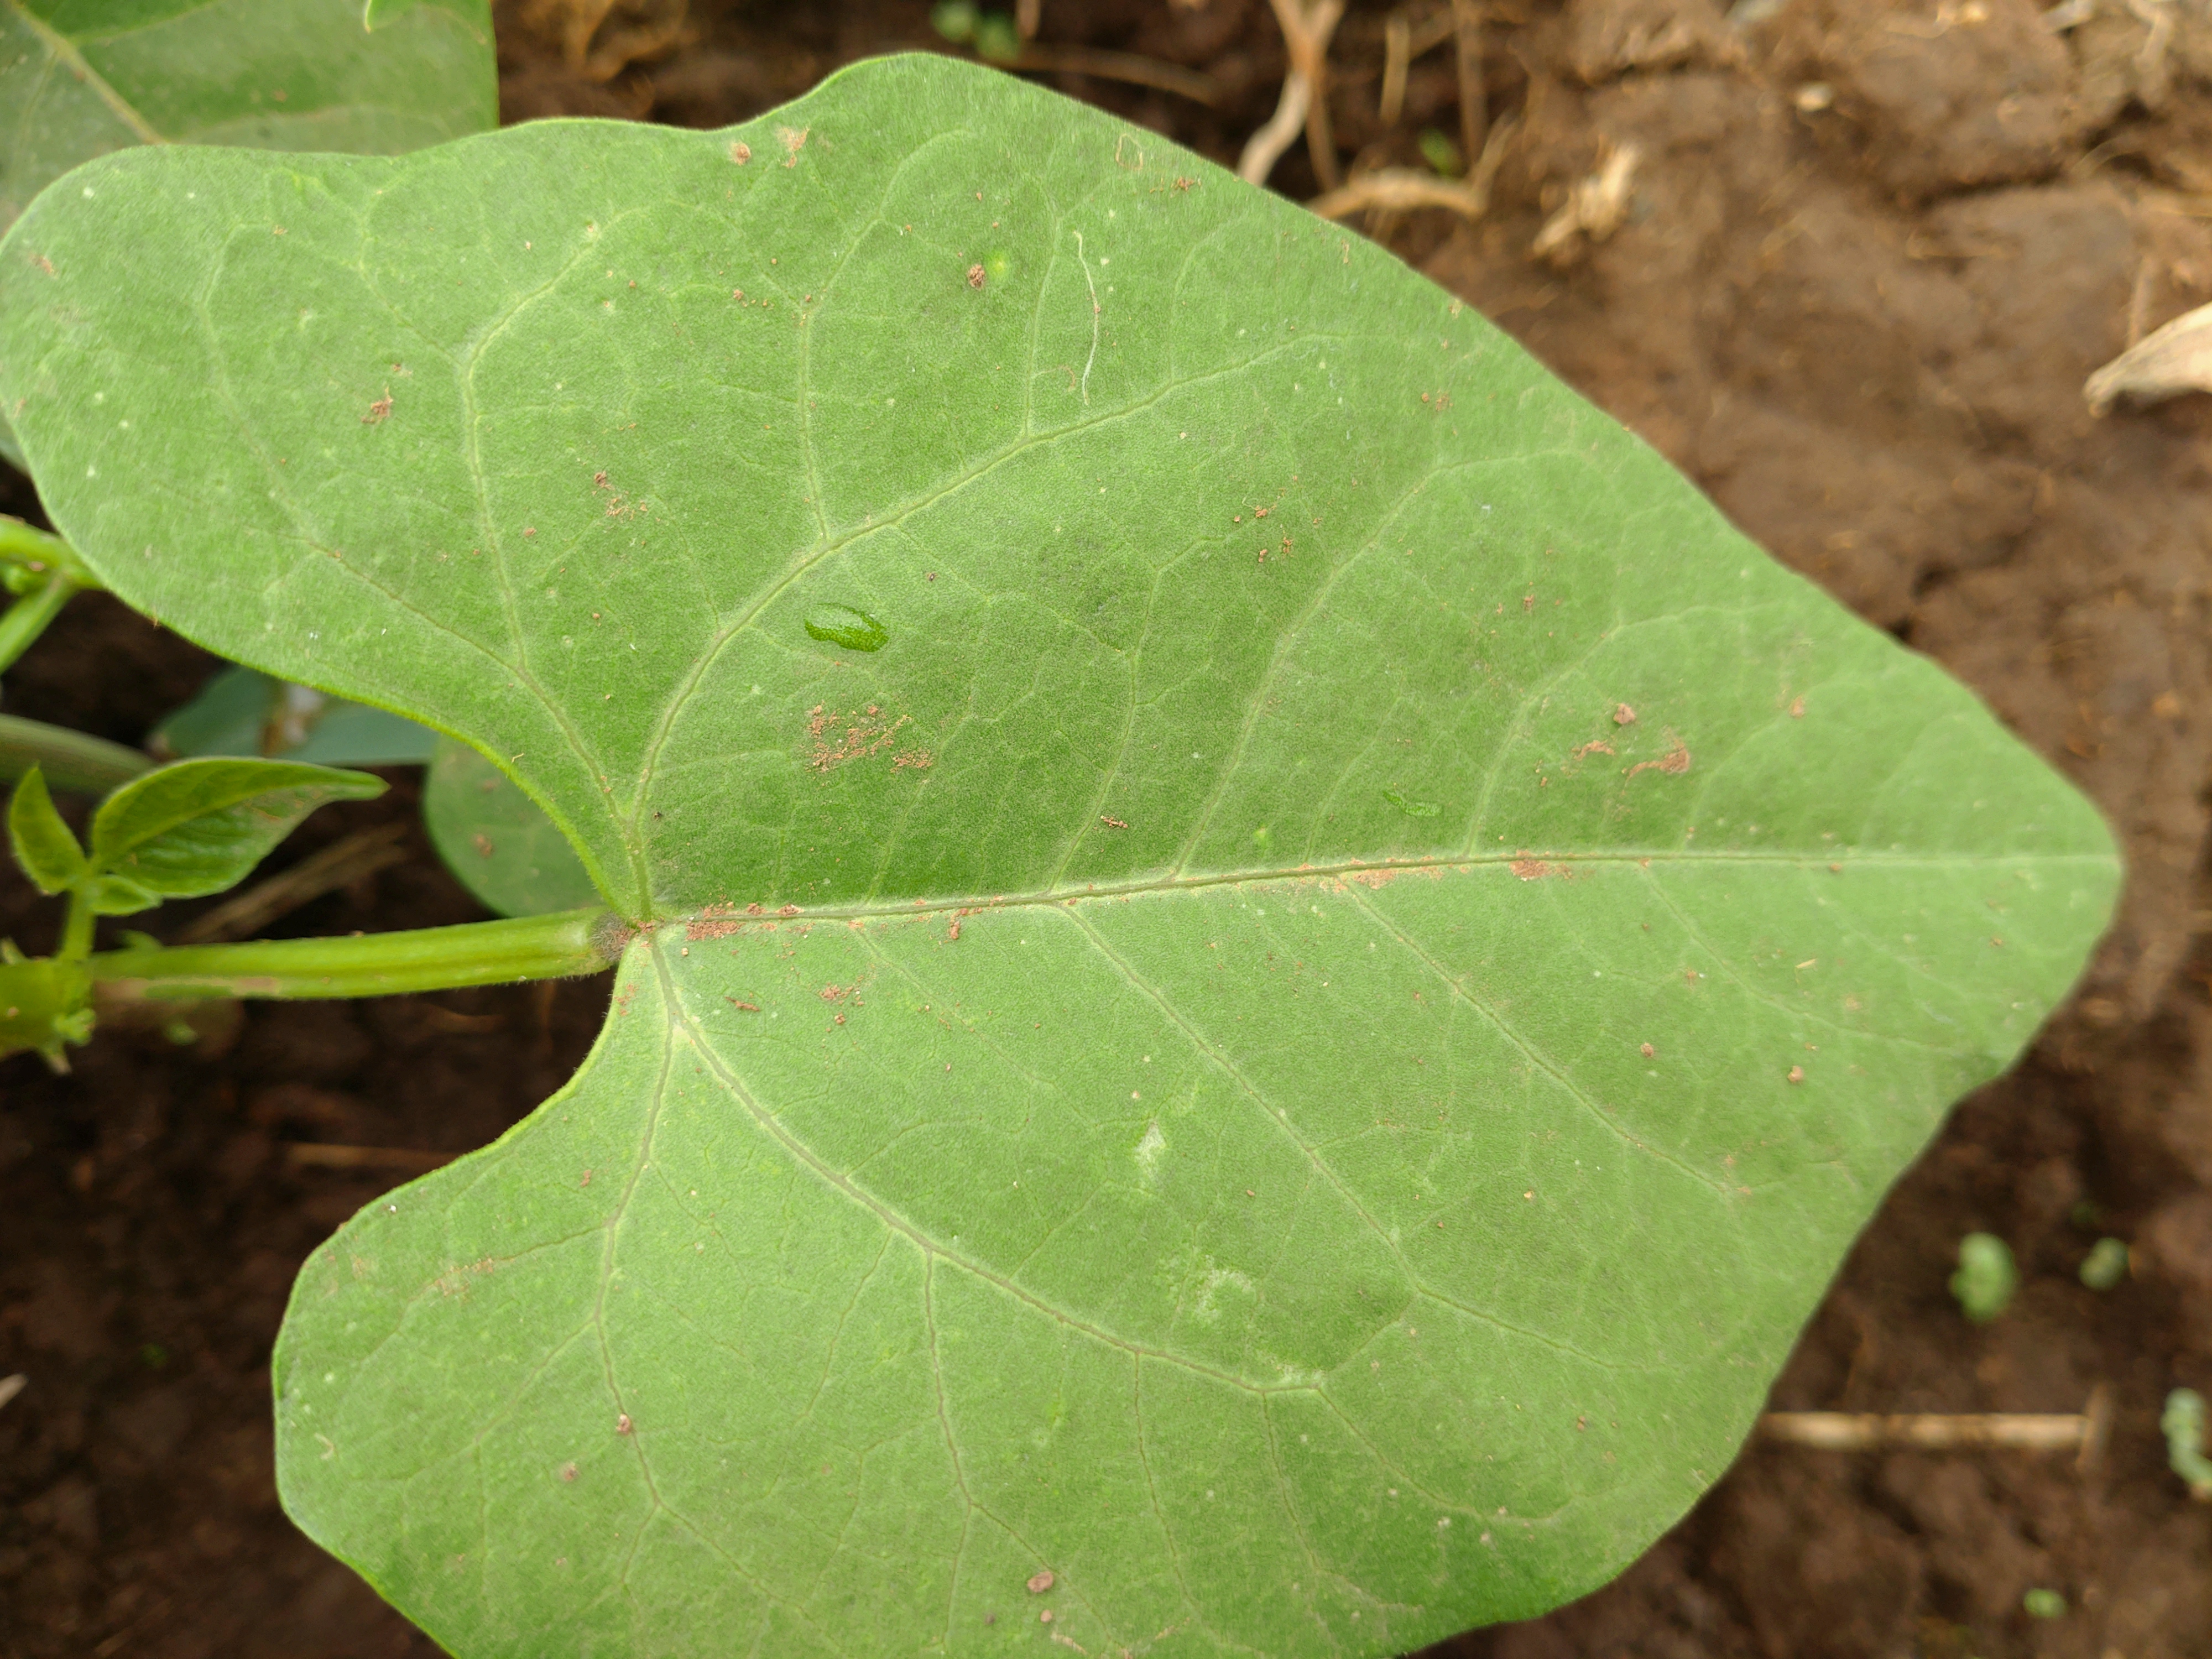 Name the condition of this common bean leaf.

healthy
